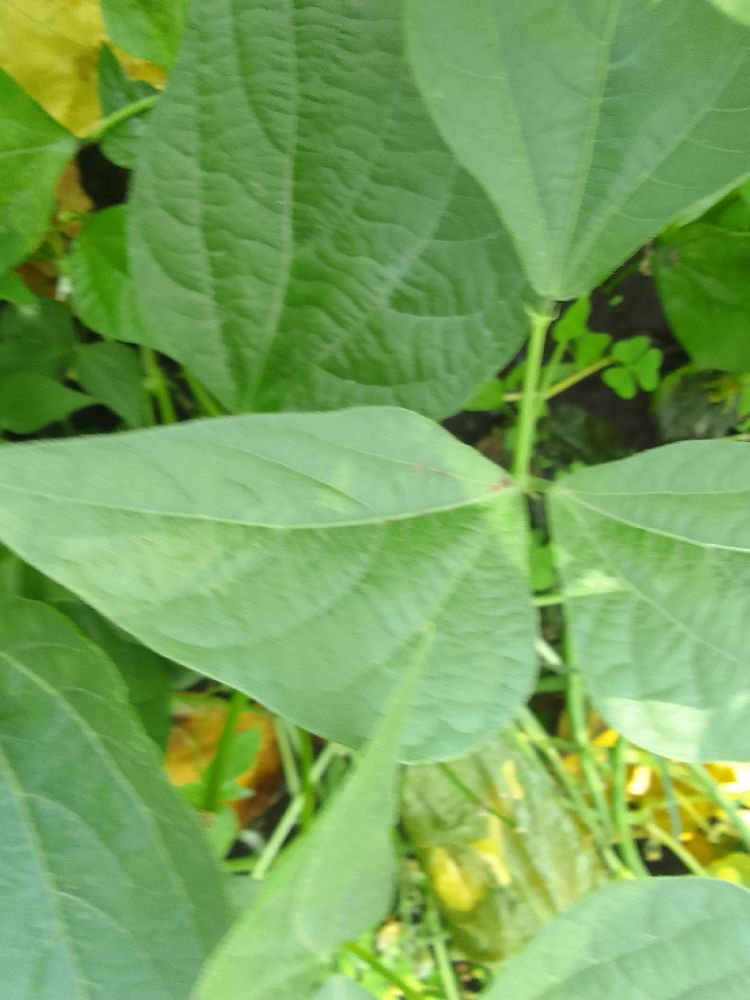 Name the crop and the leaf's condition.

common bean, healthy
